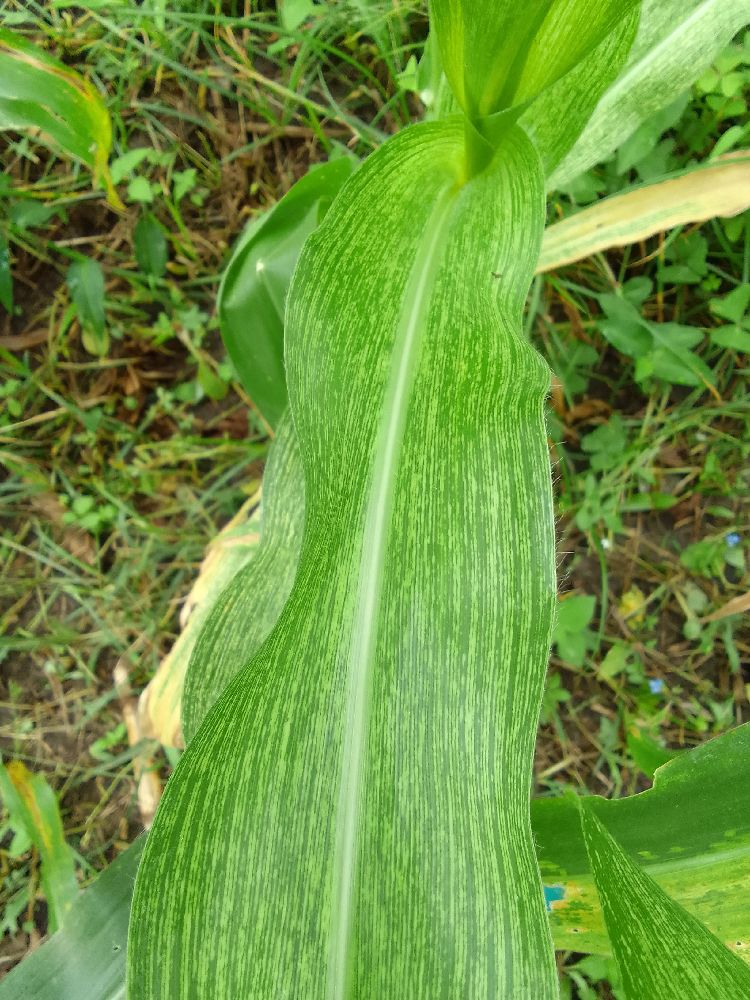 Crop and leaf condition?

maize, maize streak virus
